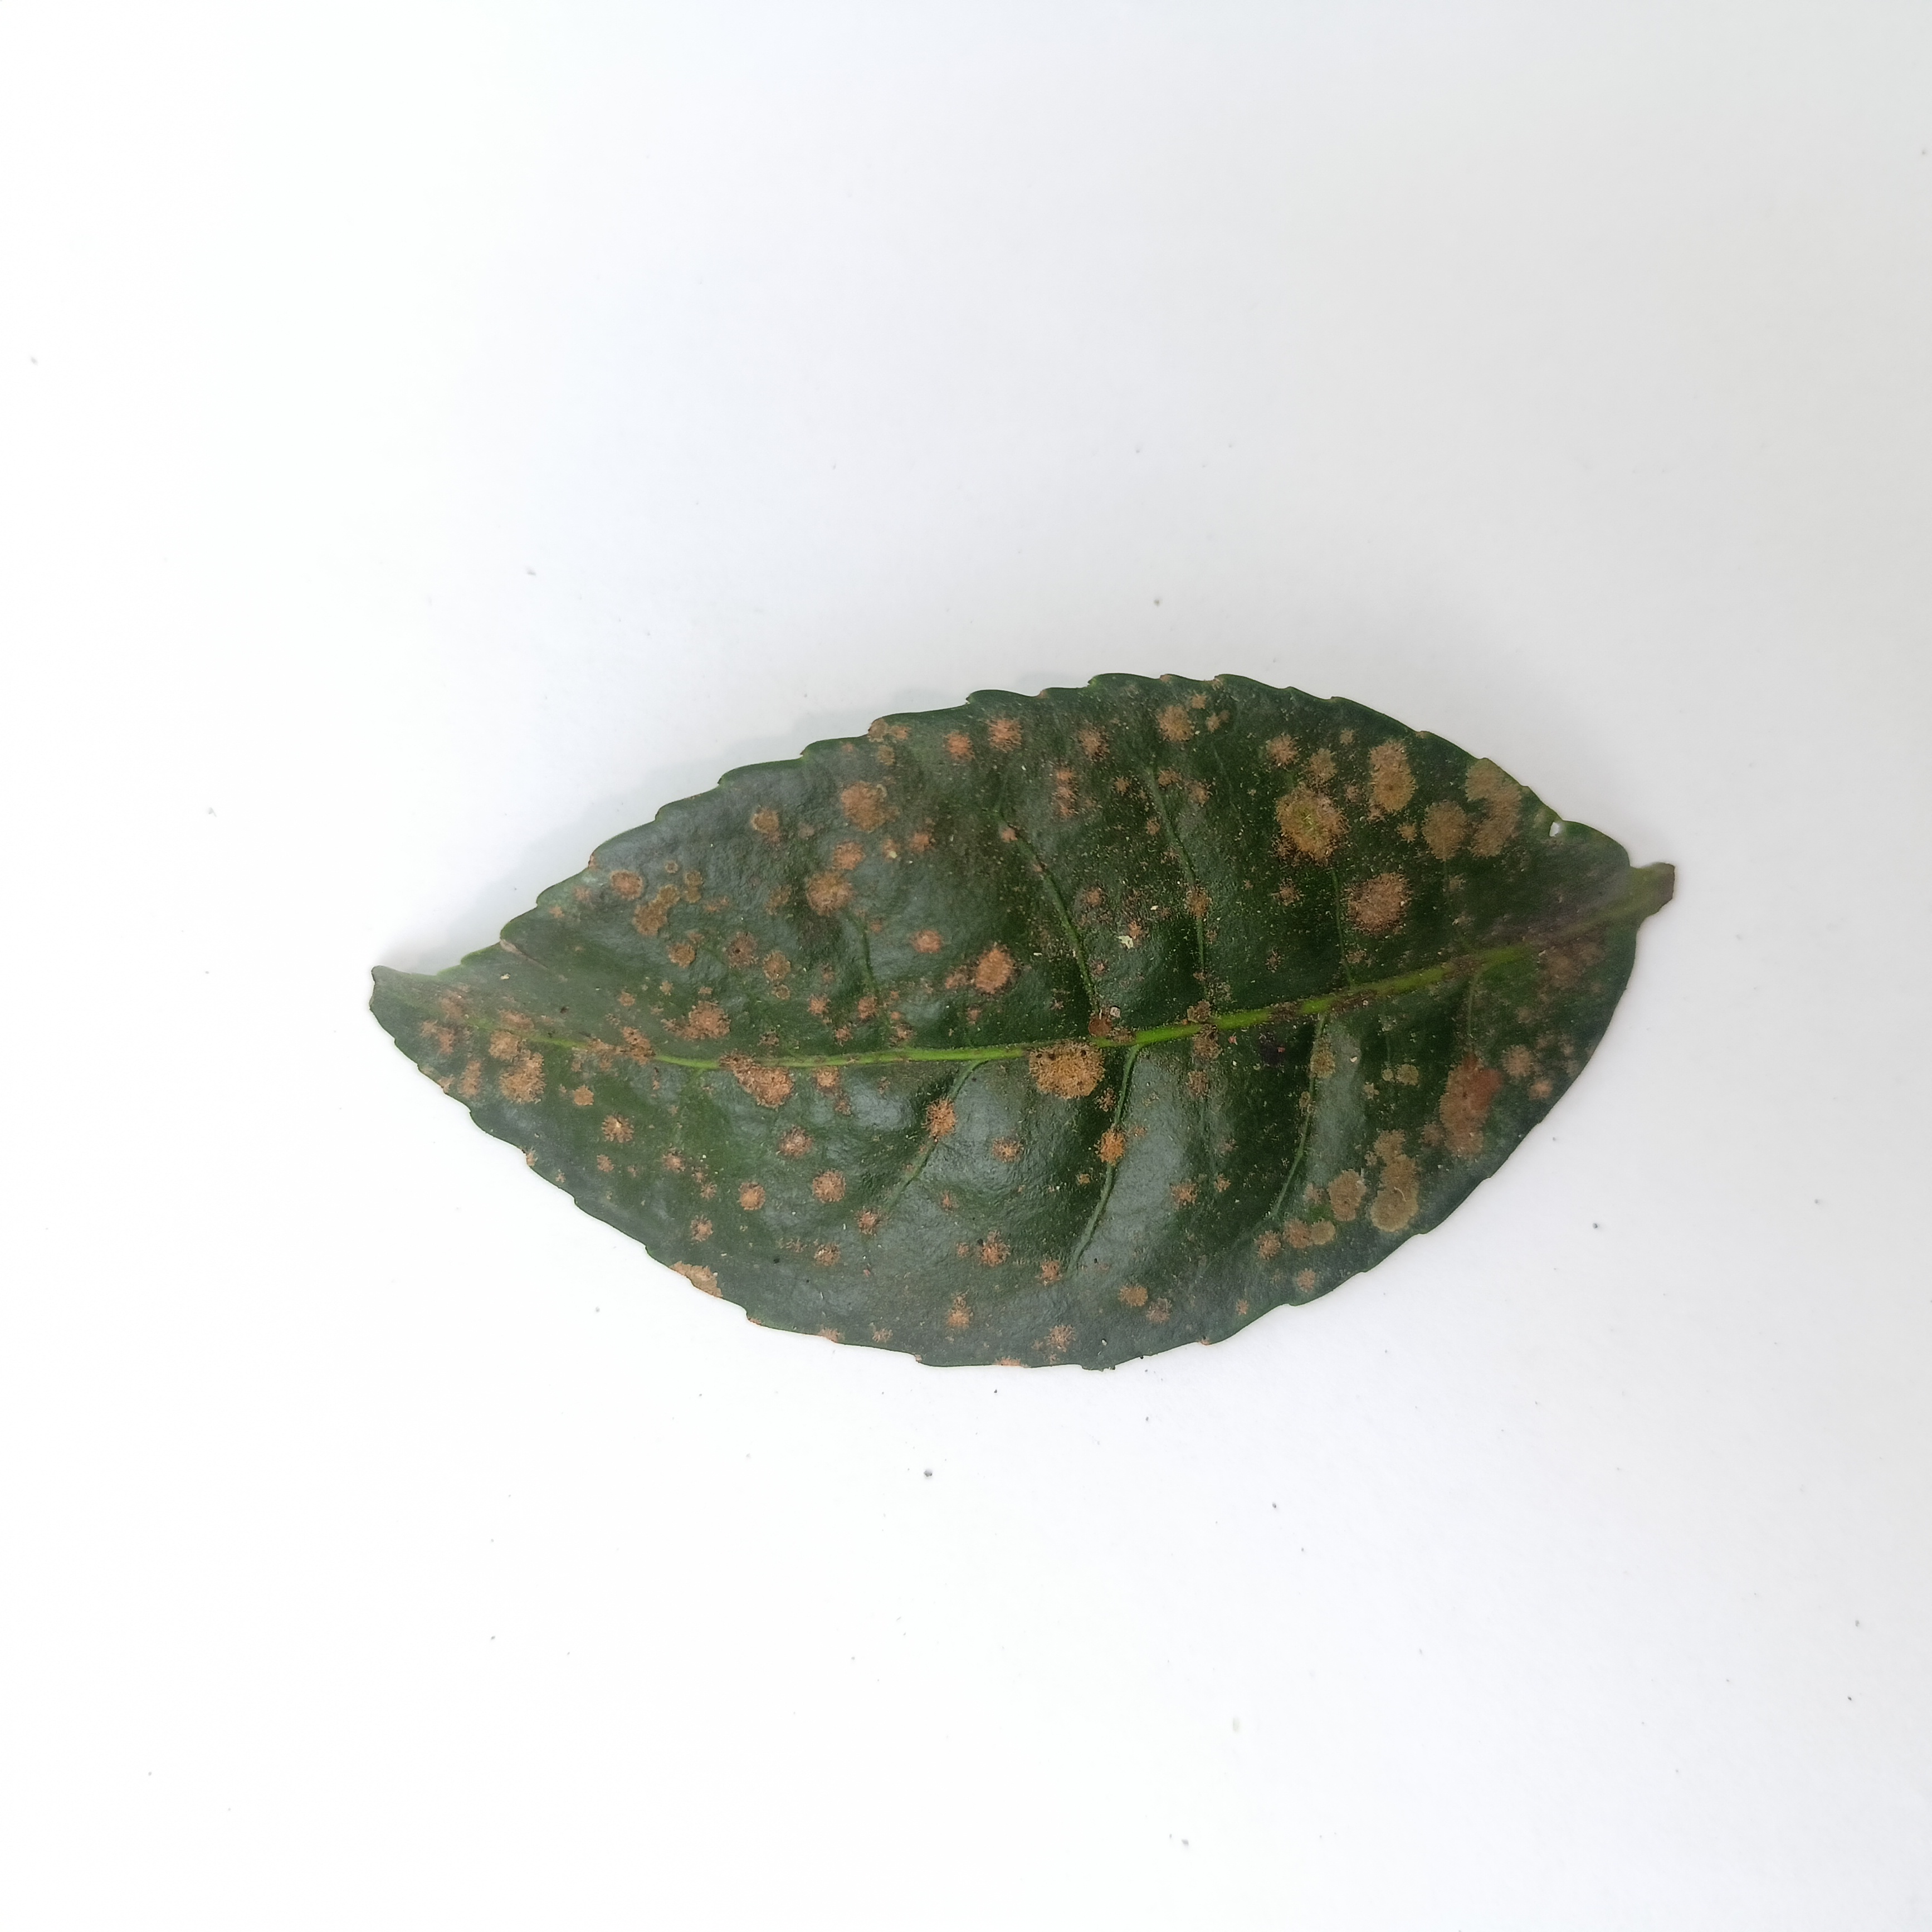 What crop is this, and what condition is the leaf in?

tea, algal leaf
